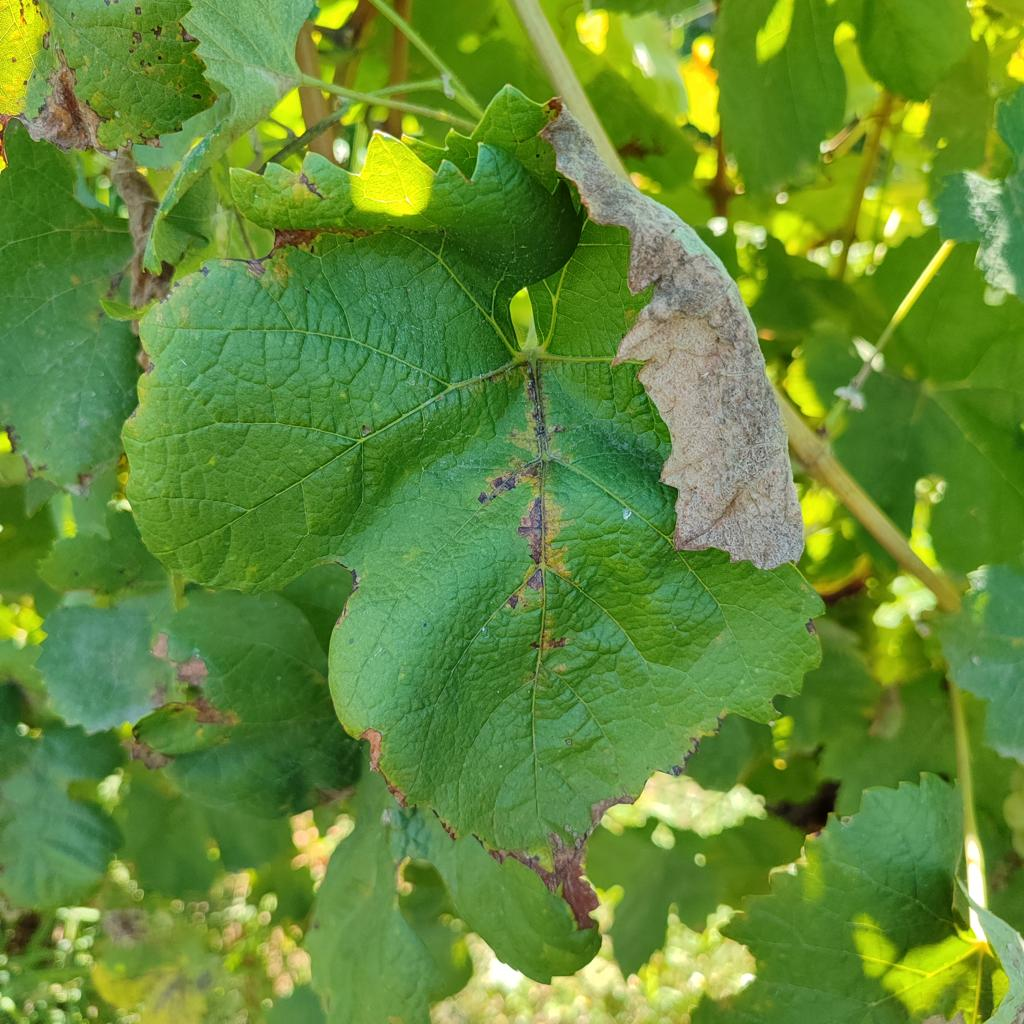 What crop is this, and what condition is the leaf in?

grapevine, downy mildew
